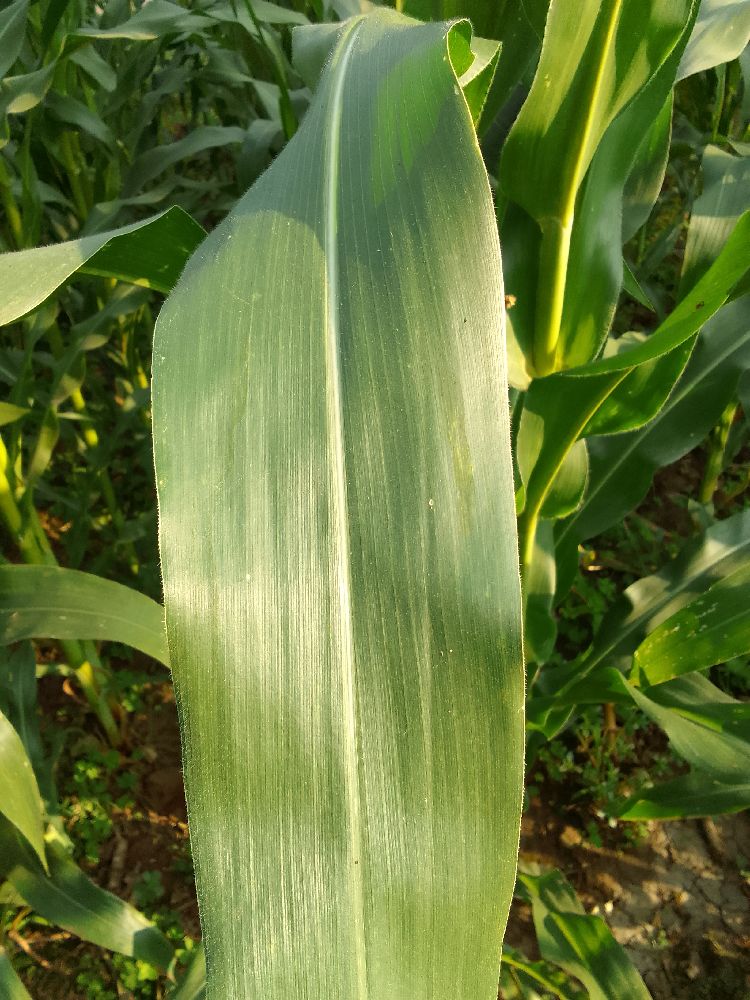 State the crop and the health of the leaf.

maize, healthy
